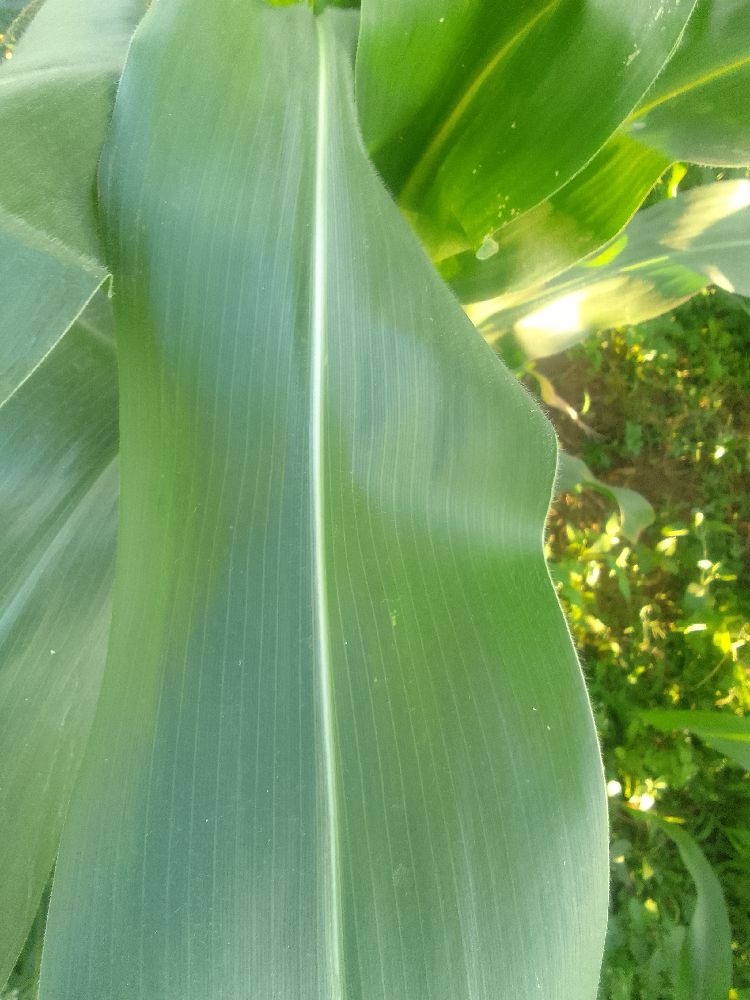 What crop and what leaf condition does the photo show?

maize, healthy
